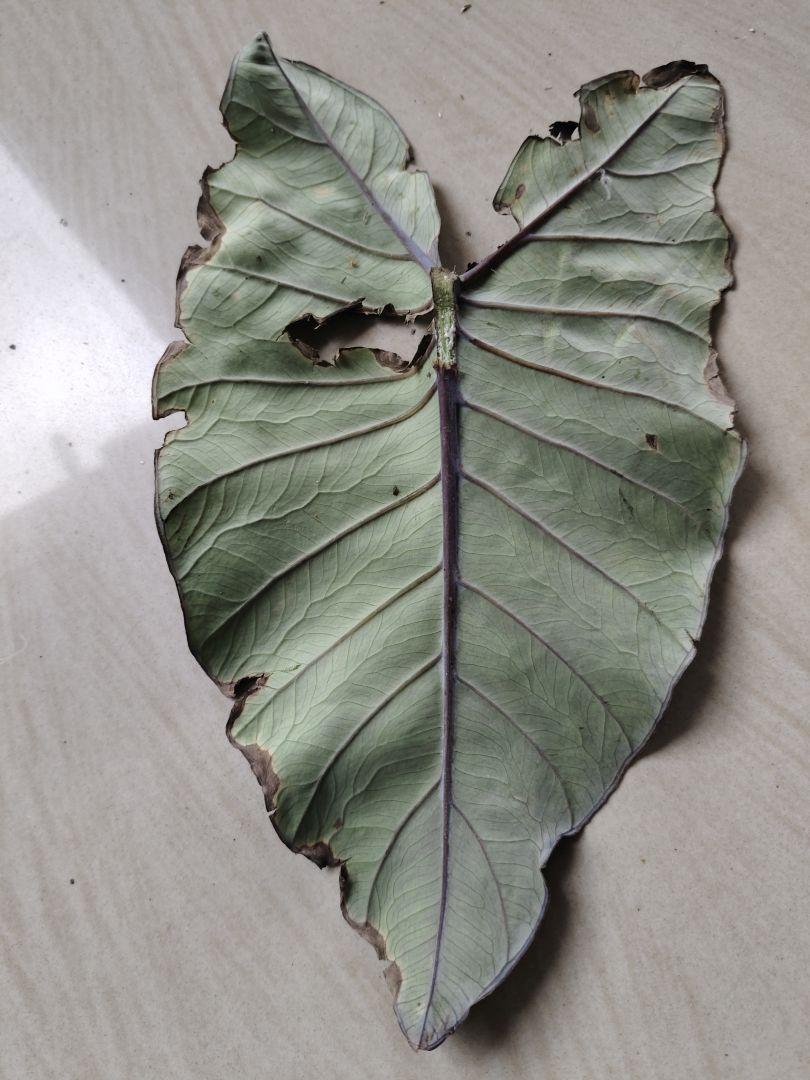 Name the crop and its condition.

taro, leaf blight
